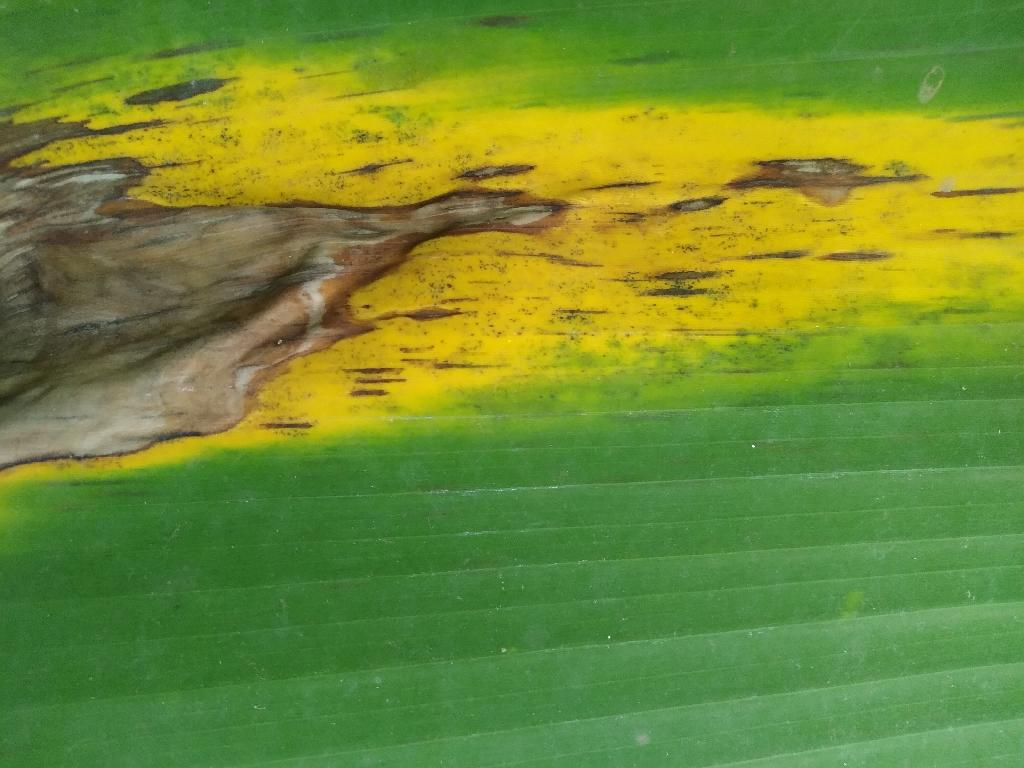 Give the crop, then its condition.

banana, black sigatoka
